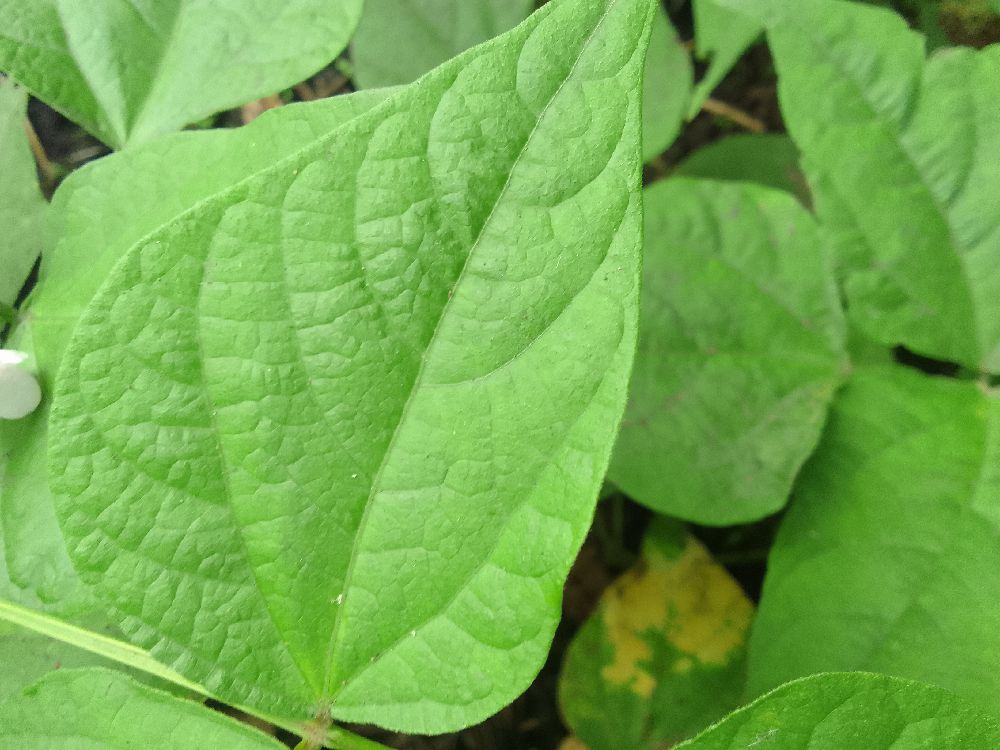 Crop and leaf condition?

common bean, healthy
